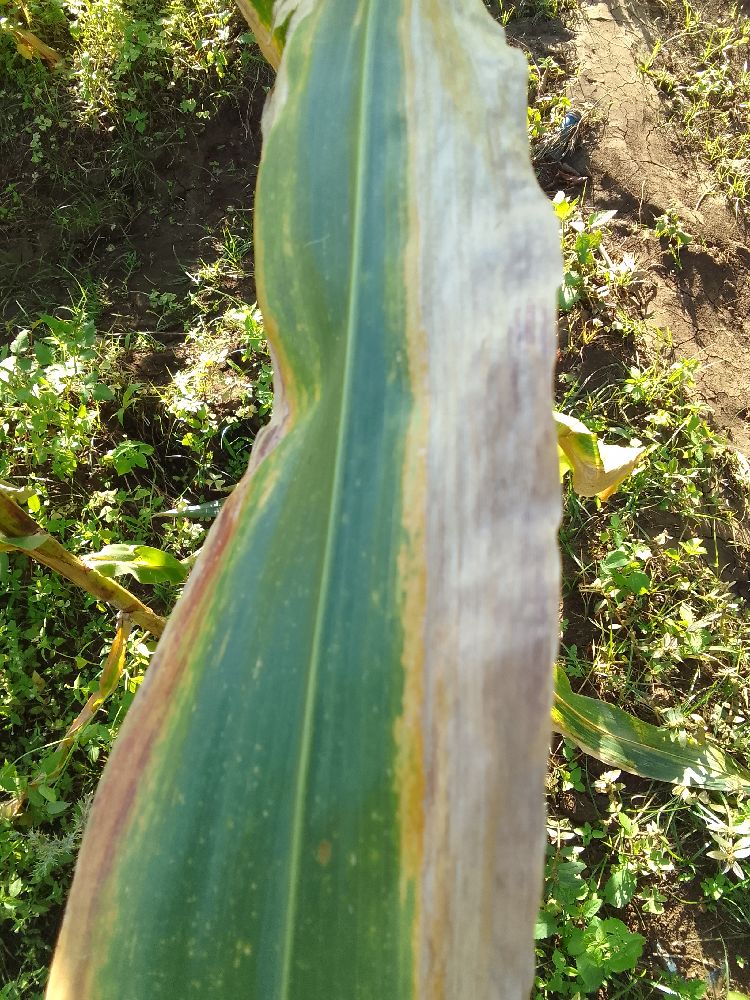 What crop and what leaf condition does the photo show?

maize, maize lethal necrosis
